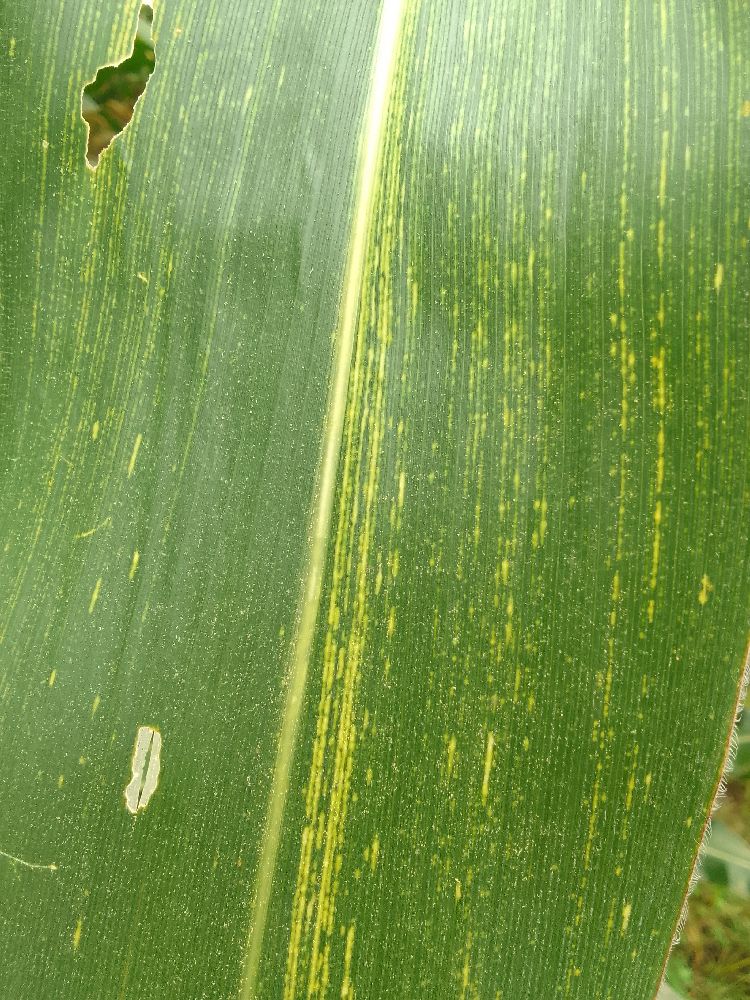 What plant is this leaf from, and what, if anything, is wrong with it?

maize, maize streak virus
